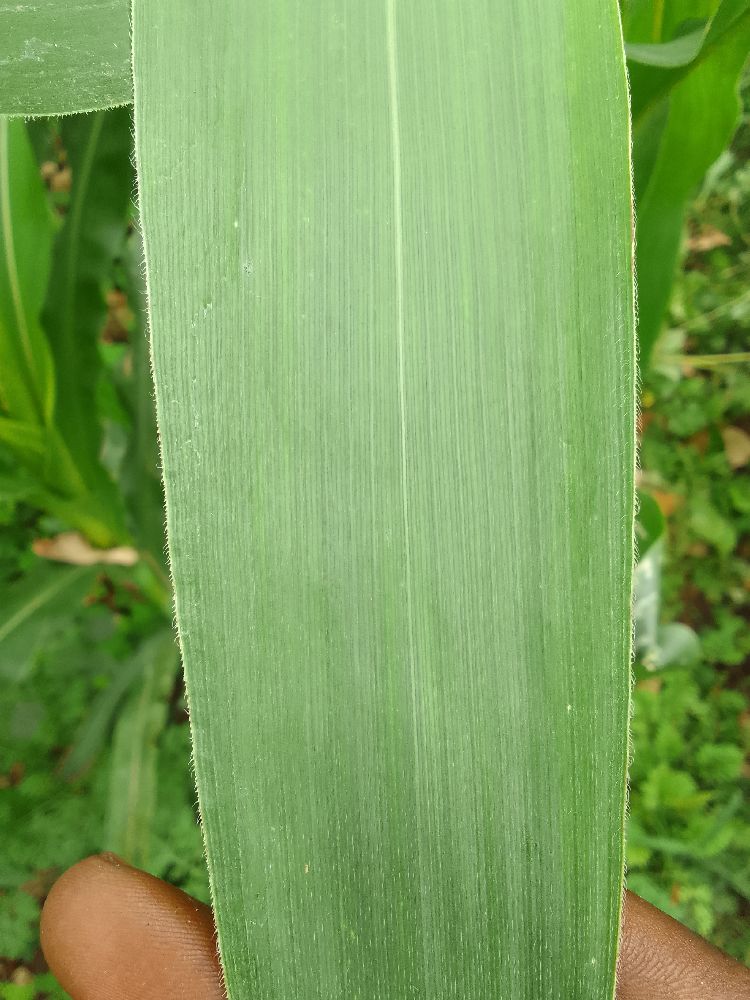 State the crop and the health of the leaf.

maize, healthy
